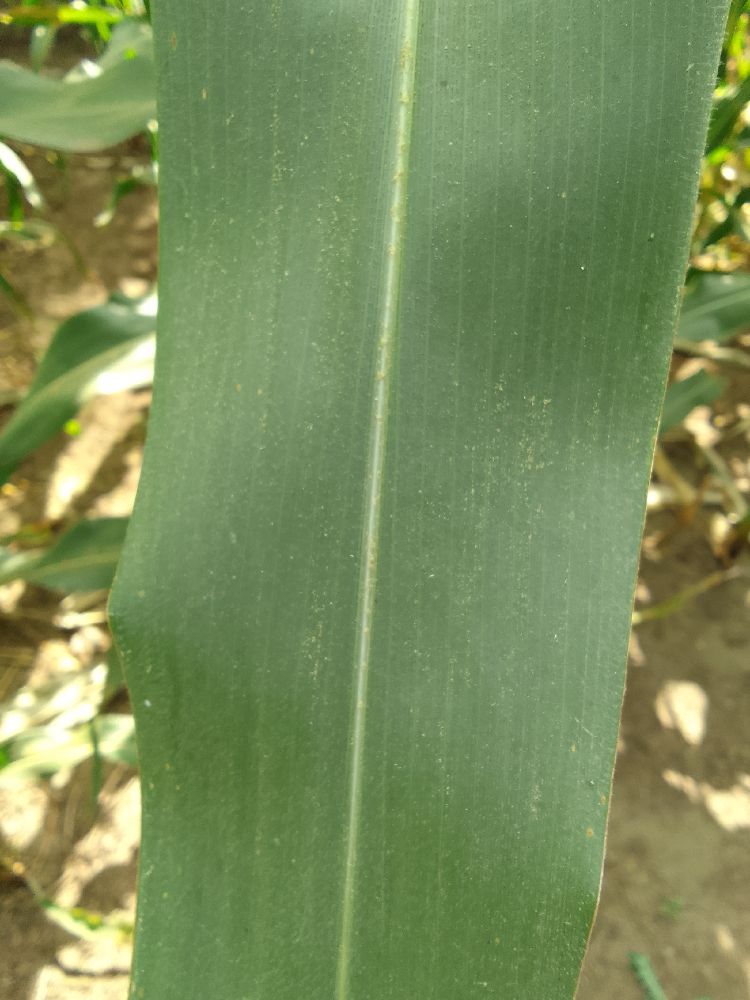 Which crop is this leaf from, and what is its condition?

maize, healthy
